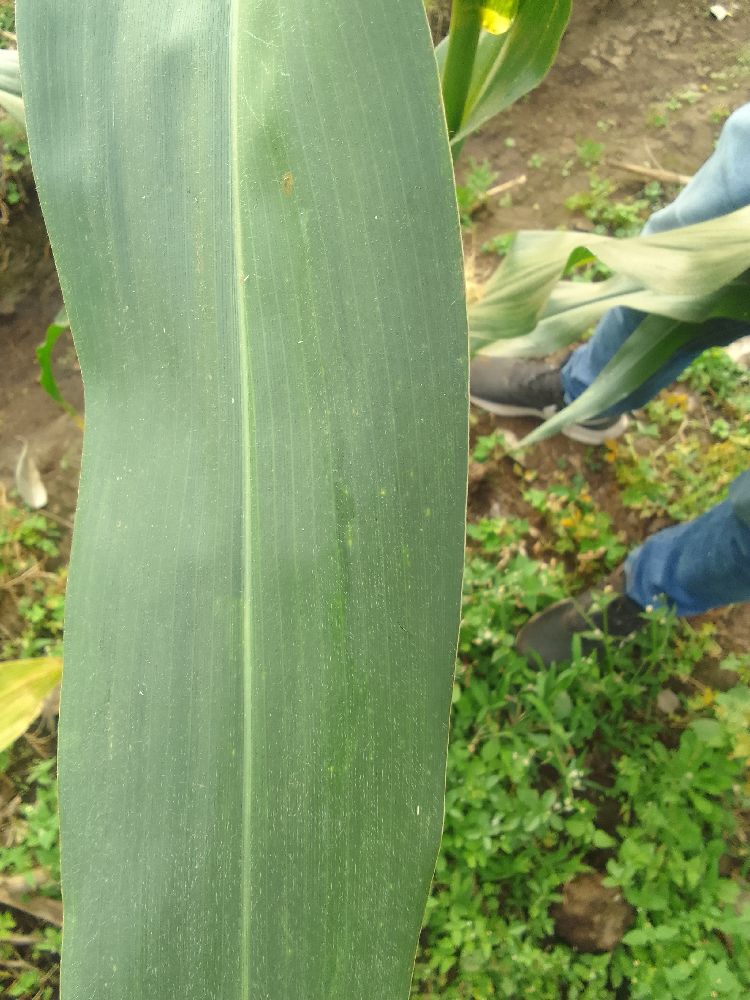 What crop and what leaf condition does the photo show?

maize, healthy
